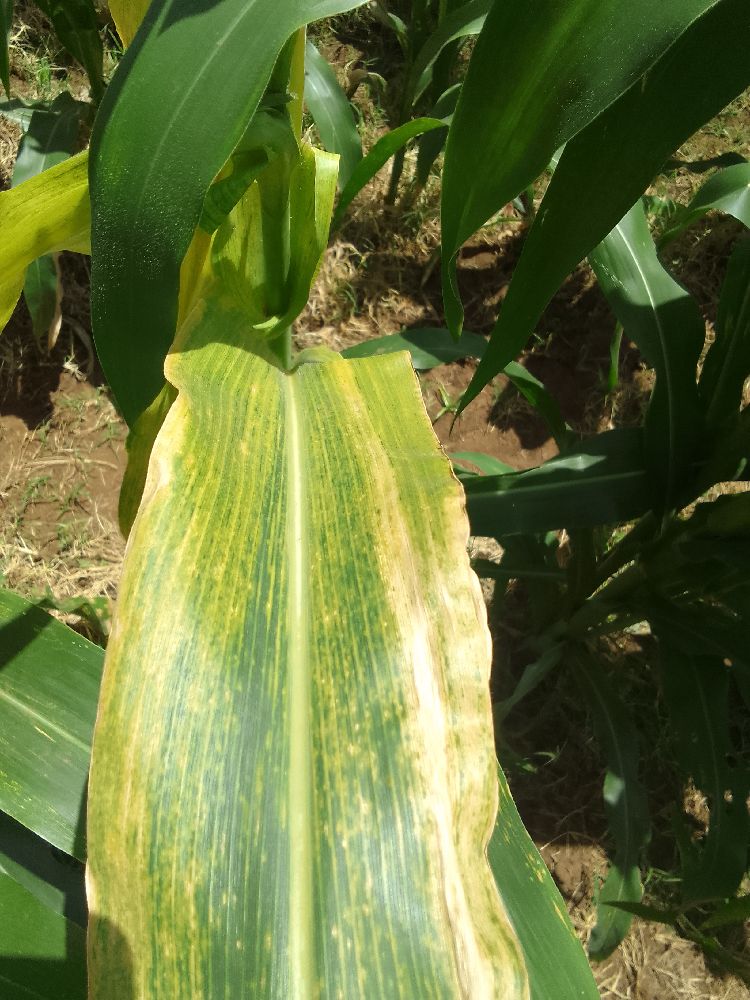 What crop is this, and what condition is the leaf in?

maize, maize lethal necrosis
